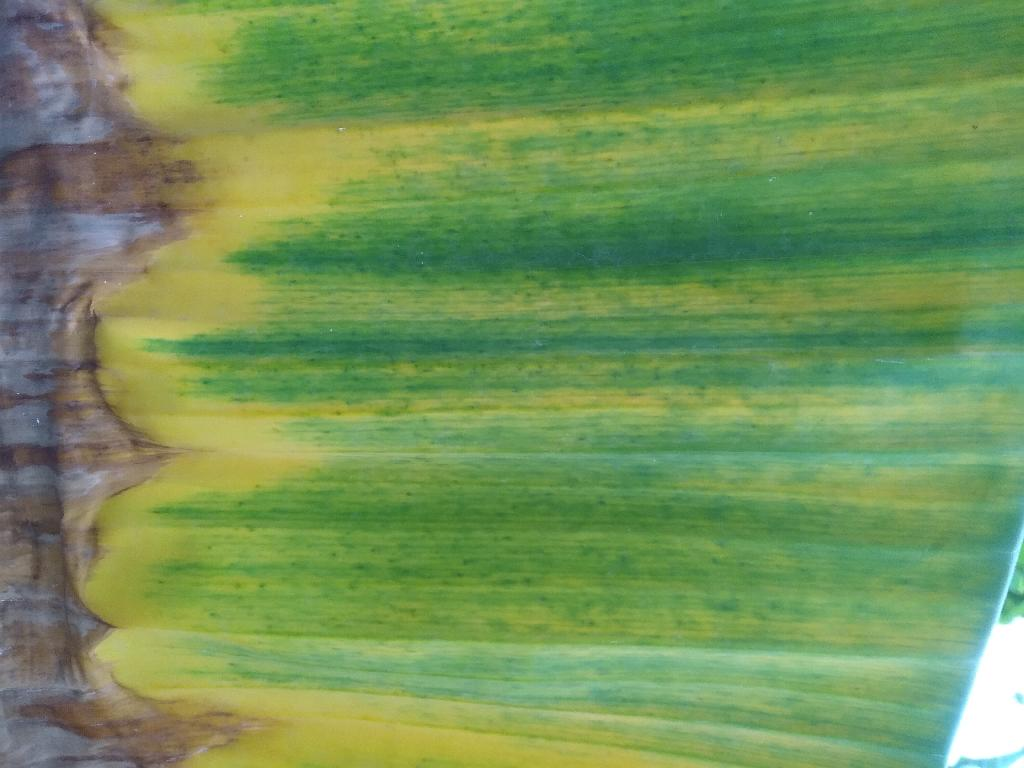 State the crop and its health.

banana, fusarium wilt race 1
